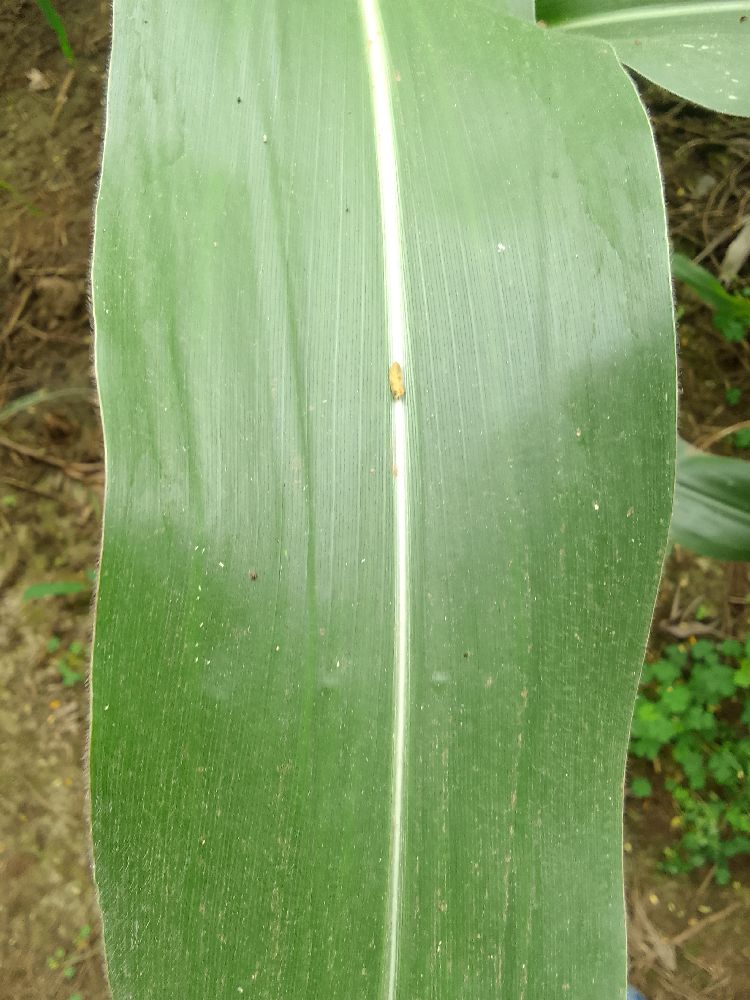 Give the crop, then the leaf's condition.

maize, healthy
